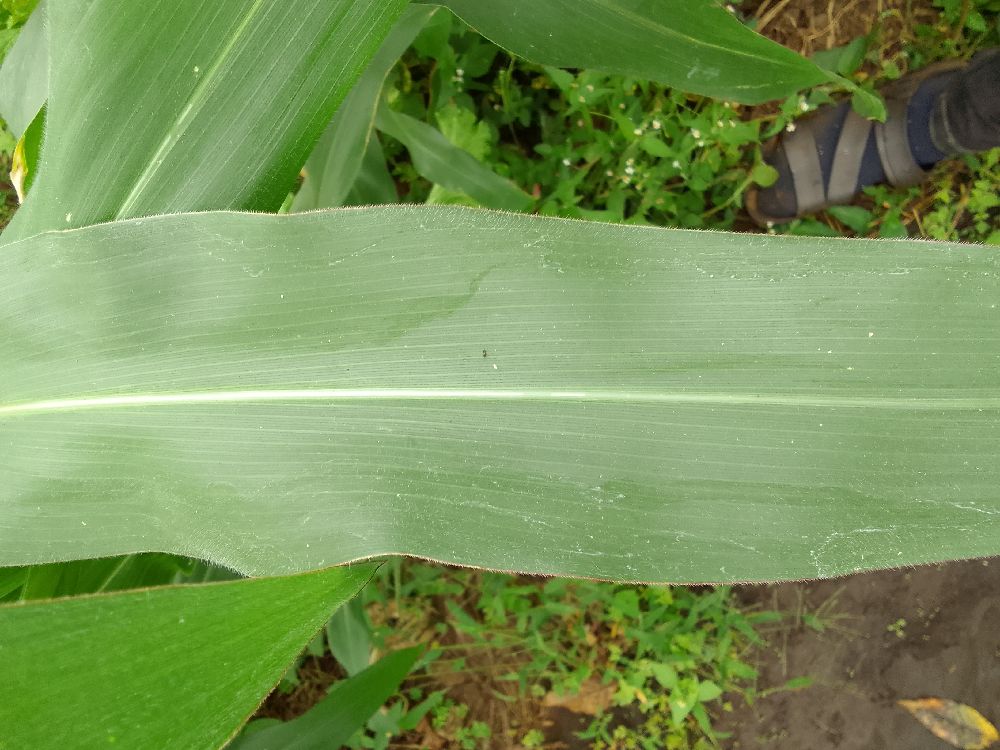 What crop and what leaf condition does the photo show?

maize, healthy
